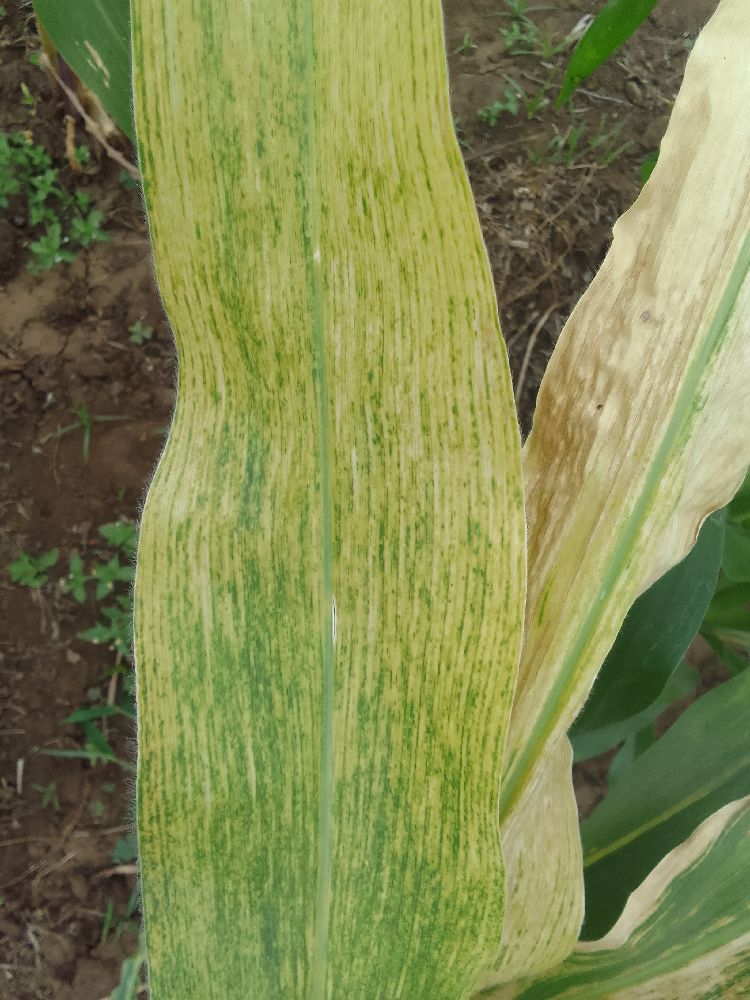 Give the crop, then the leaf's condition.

maize, maize lethal necrosis
